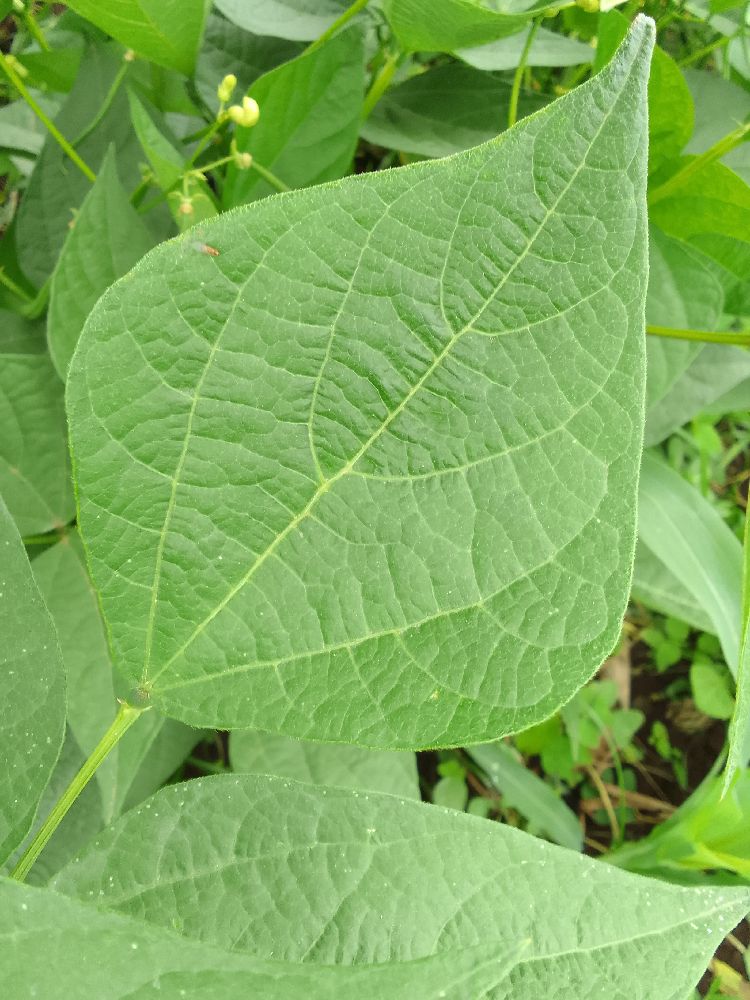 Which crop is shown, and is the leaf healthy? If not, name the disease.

common bean, healthy
